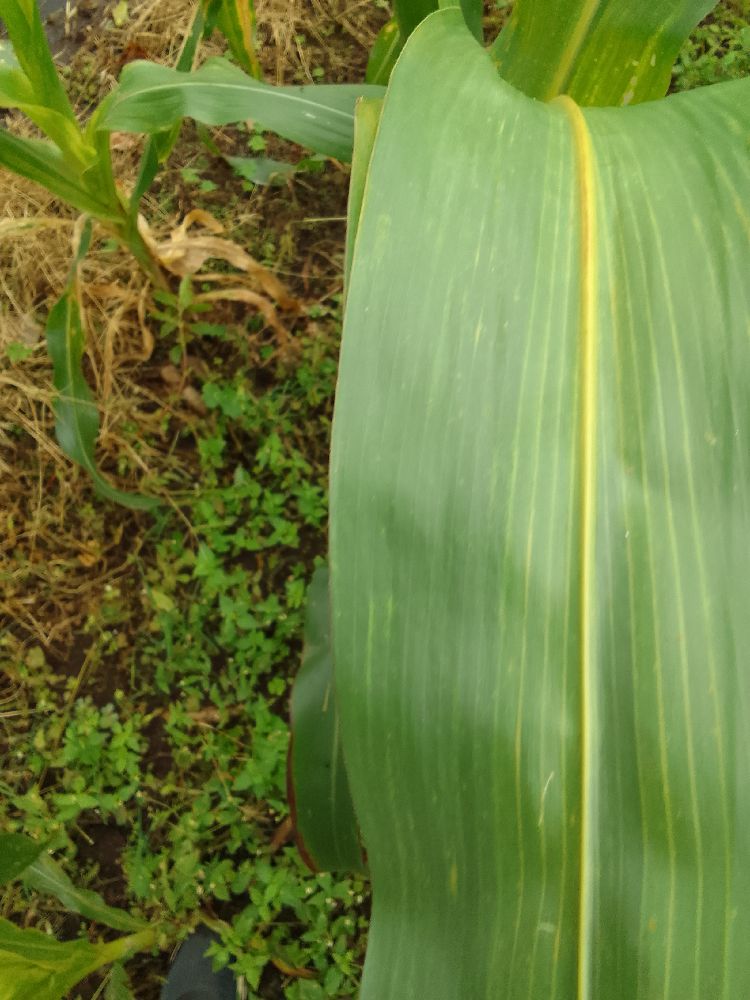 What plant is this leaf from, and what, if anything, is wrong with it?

maize, healthy
